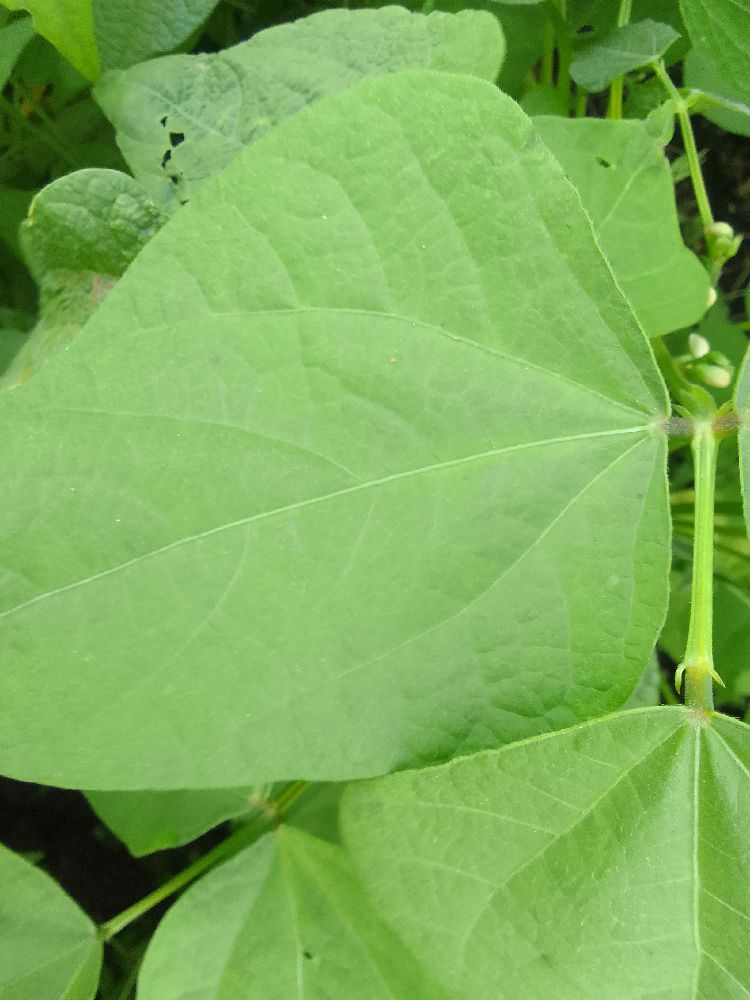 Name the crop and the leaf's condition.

common bean, healthy
